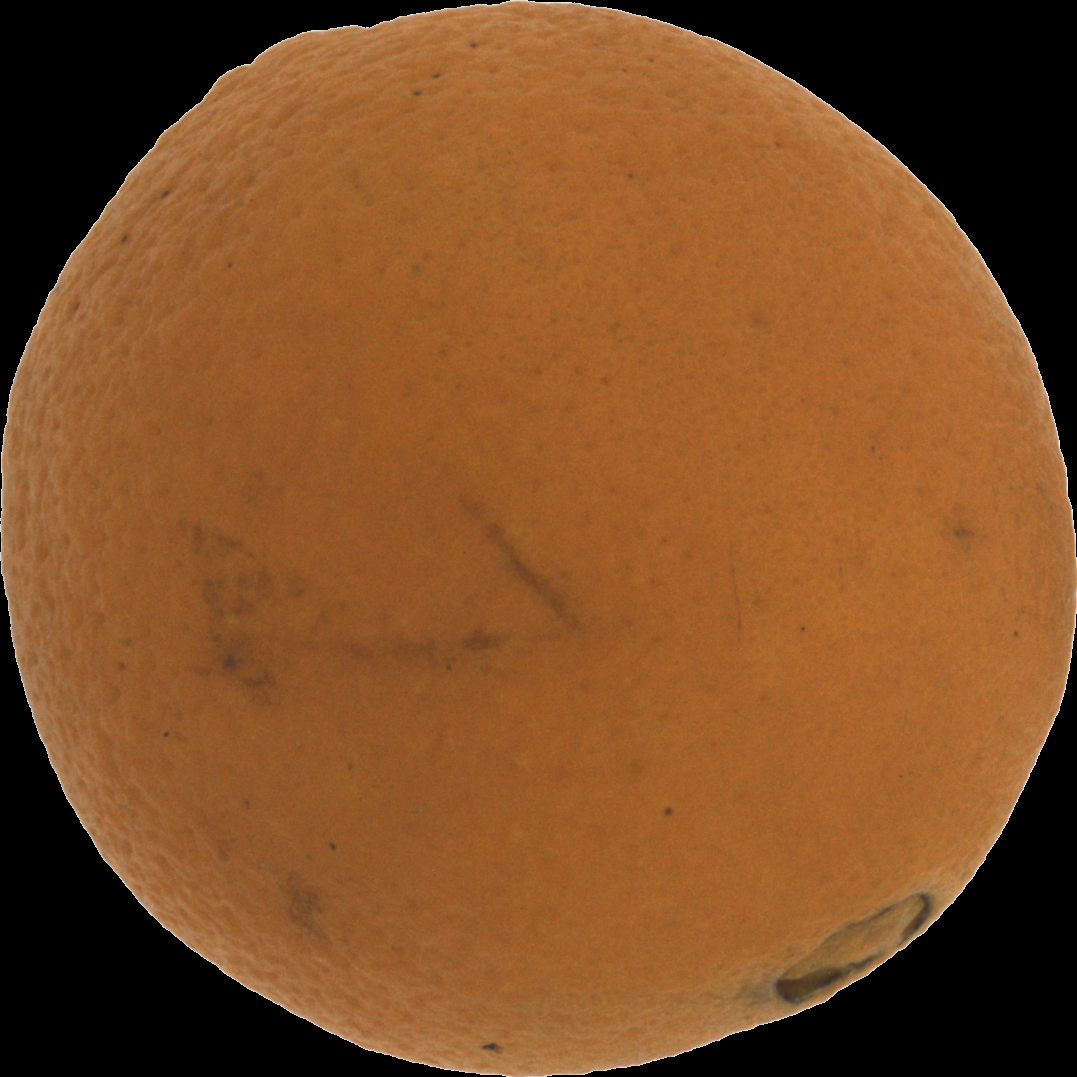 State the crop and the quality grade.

orange, bad
